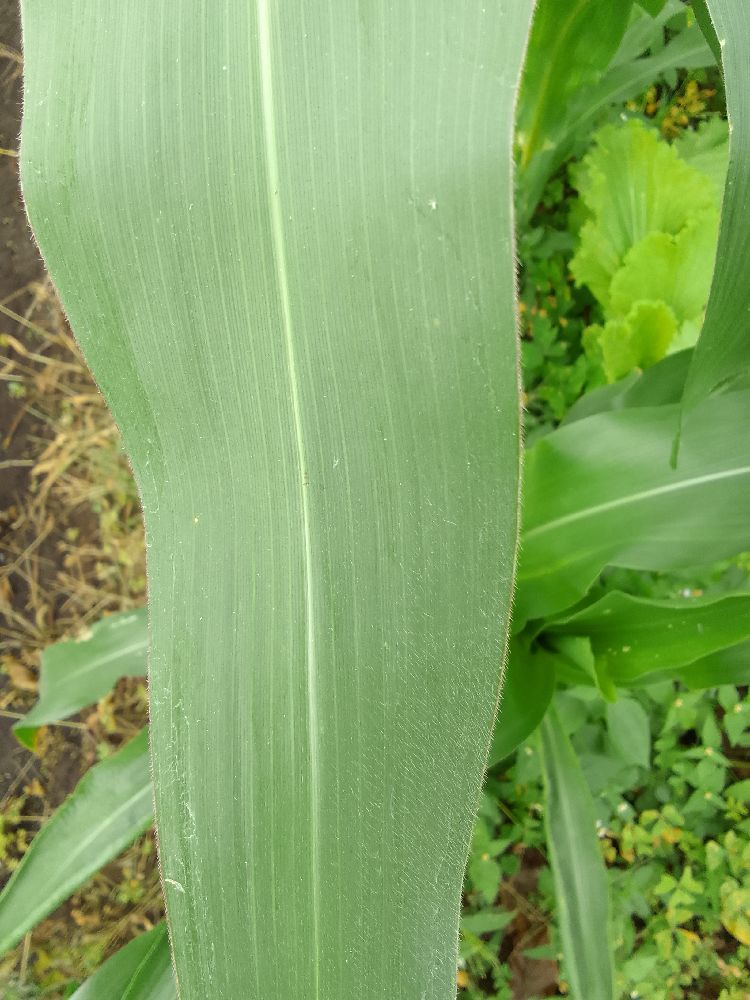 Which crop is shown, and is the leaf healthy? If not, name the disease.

maize, healthy
